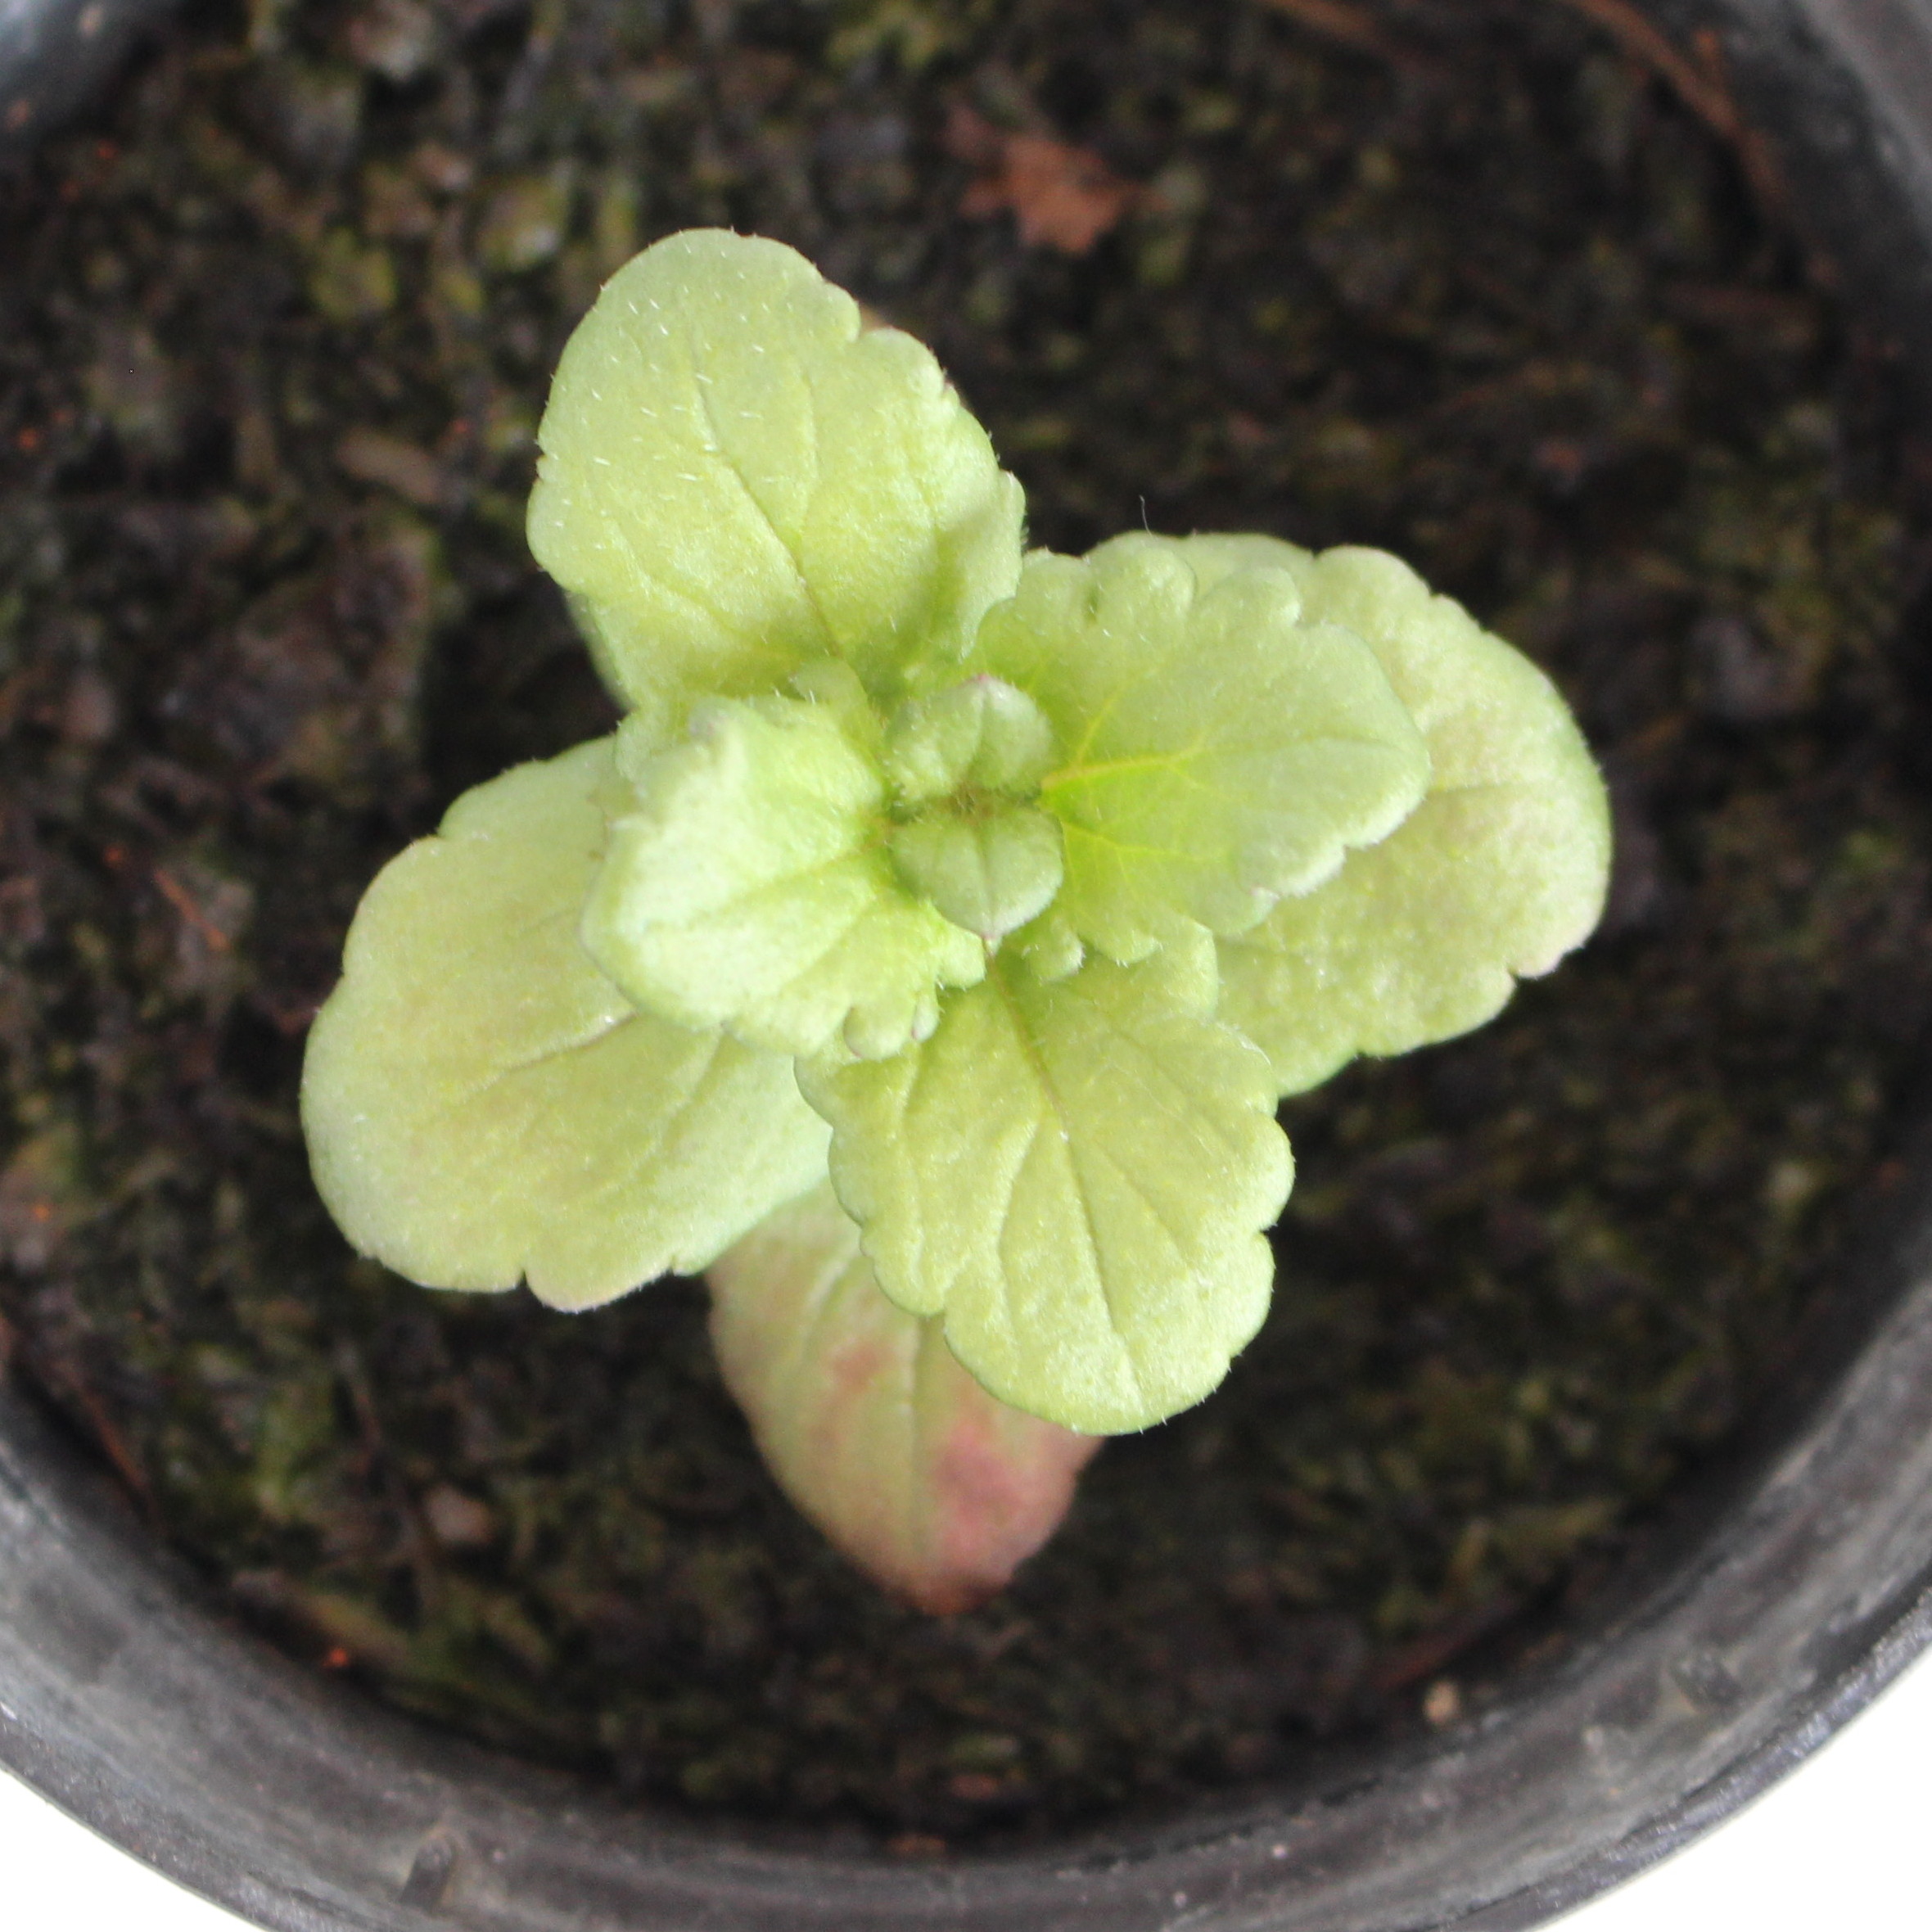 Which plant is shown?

Veronica persica
